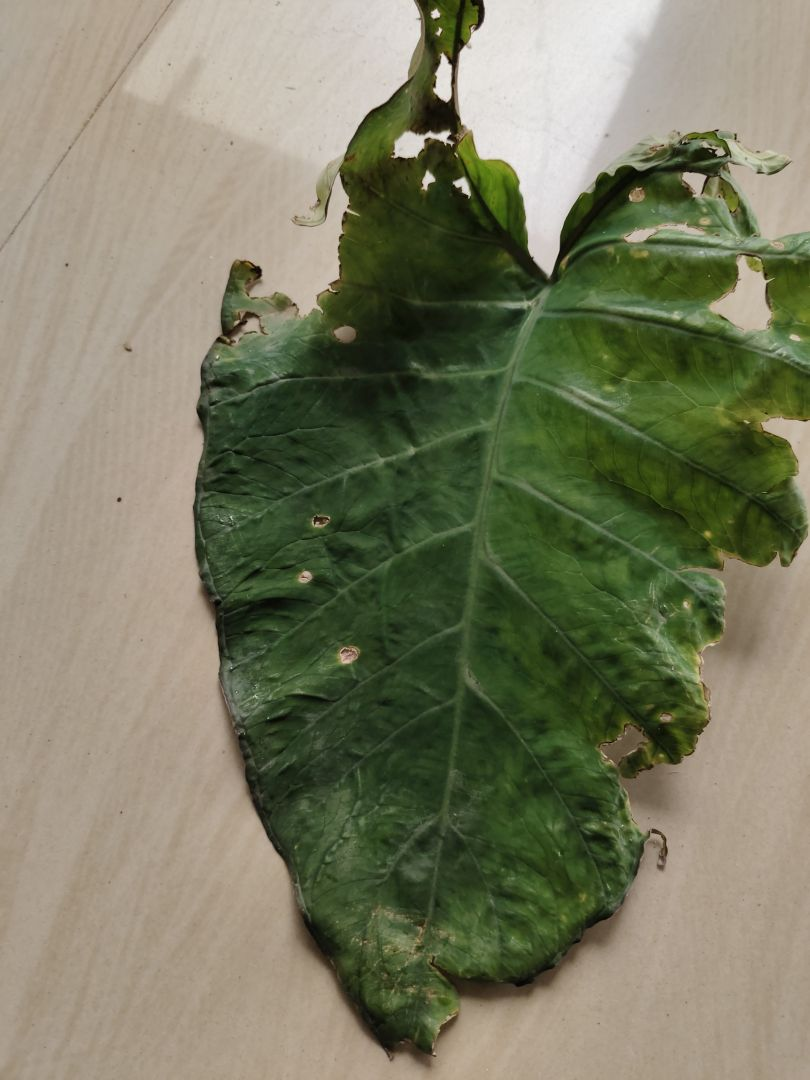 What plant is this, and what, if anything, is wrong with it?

taro, leaf blight
